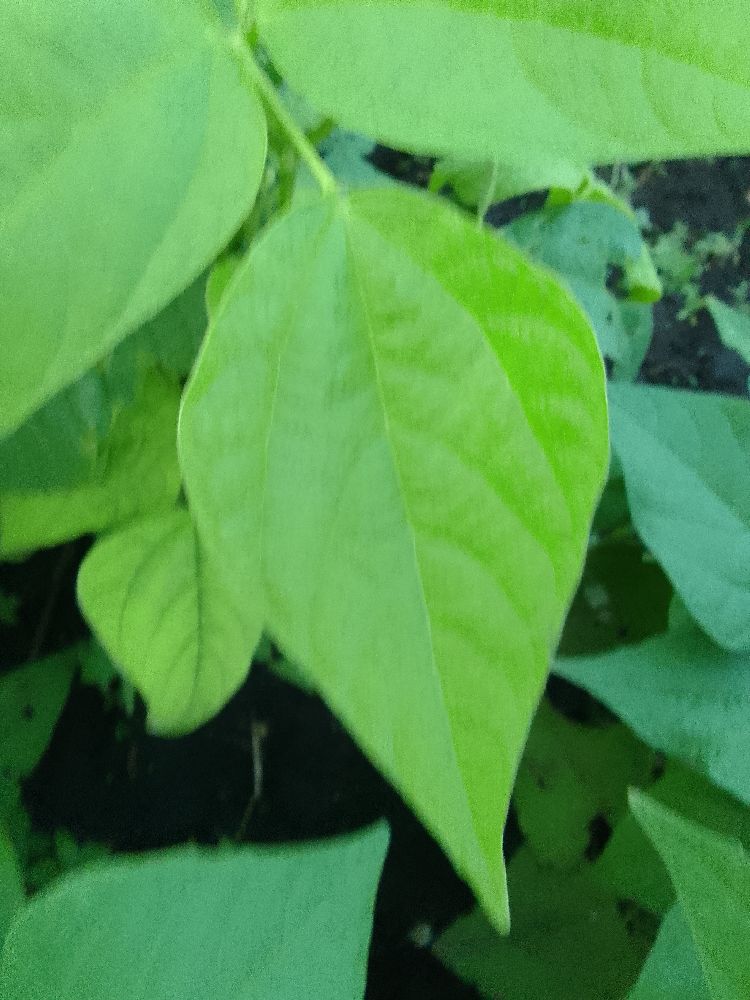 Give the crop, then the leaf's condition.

common bean, healthy
